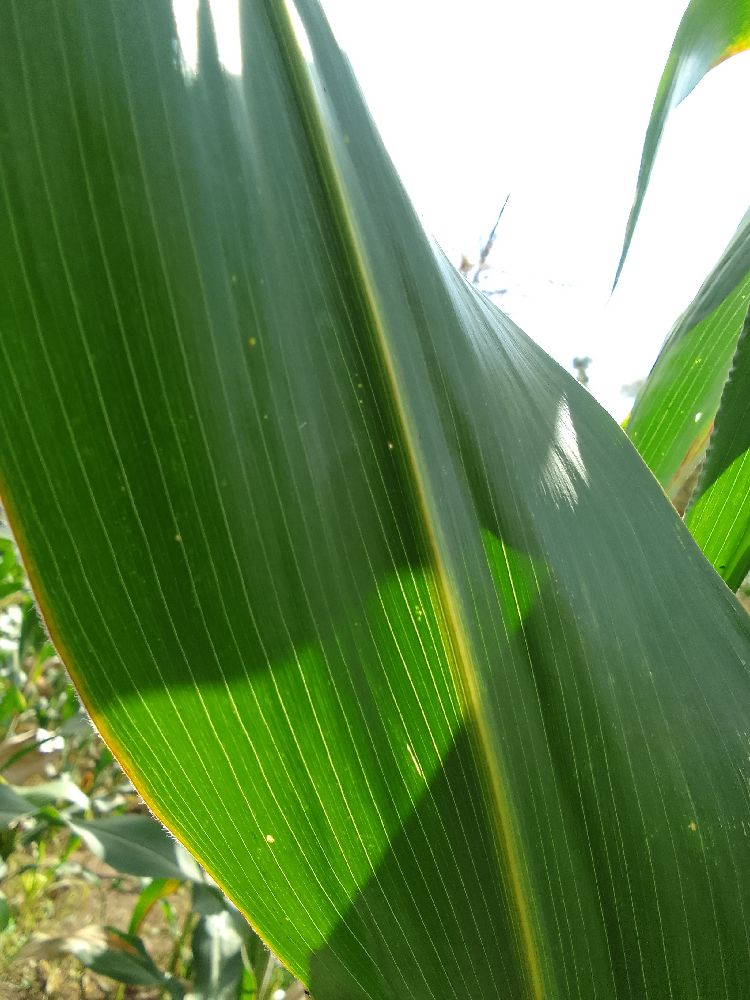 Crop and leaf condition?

maize, healthy
